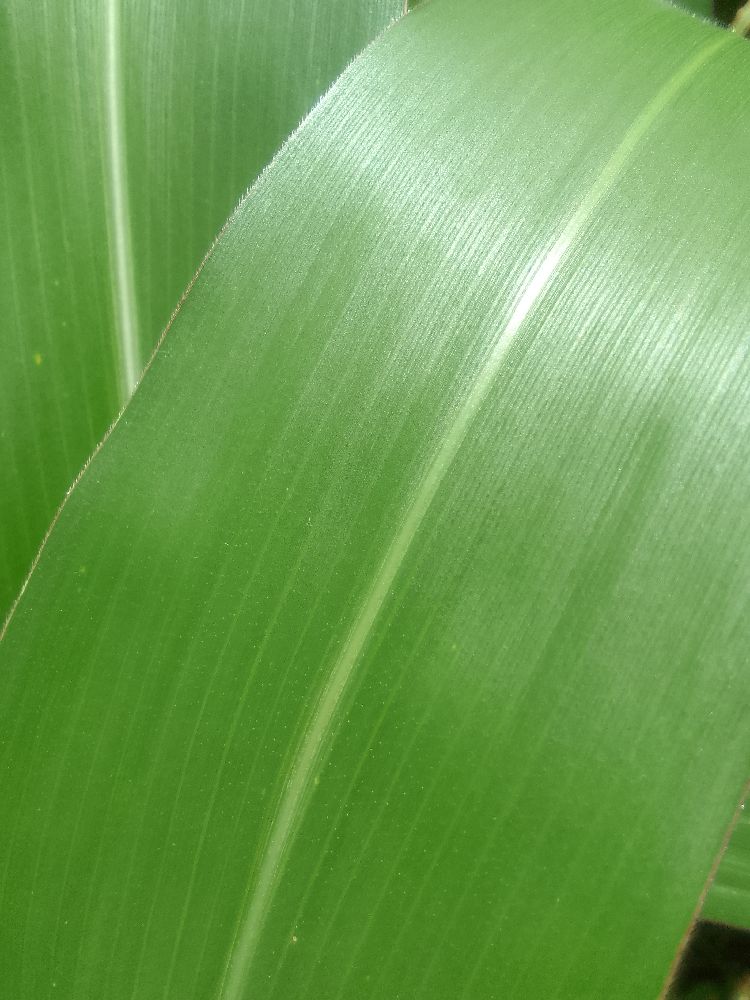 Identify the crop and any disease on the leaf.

maize, healthy
